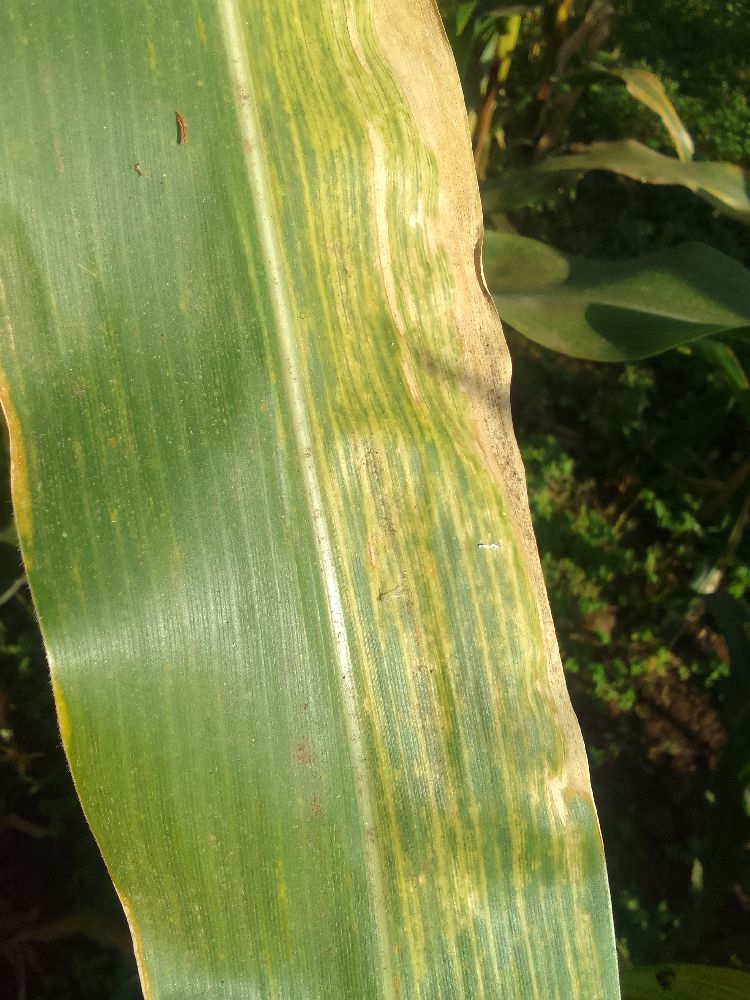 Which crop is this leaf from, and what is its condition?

maize, maize lethal necrosis
